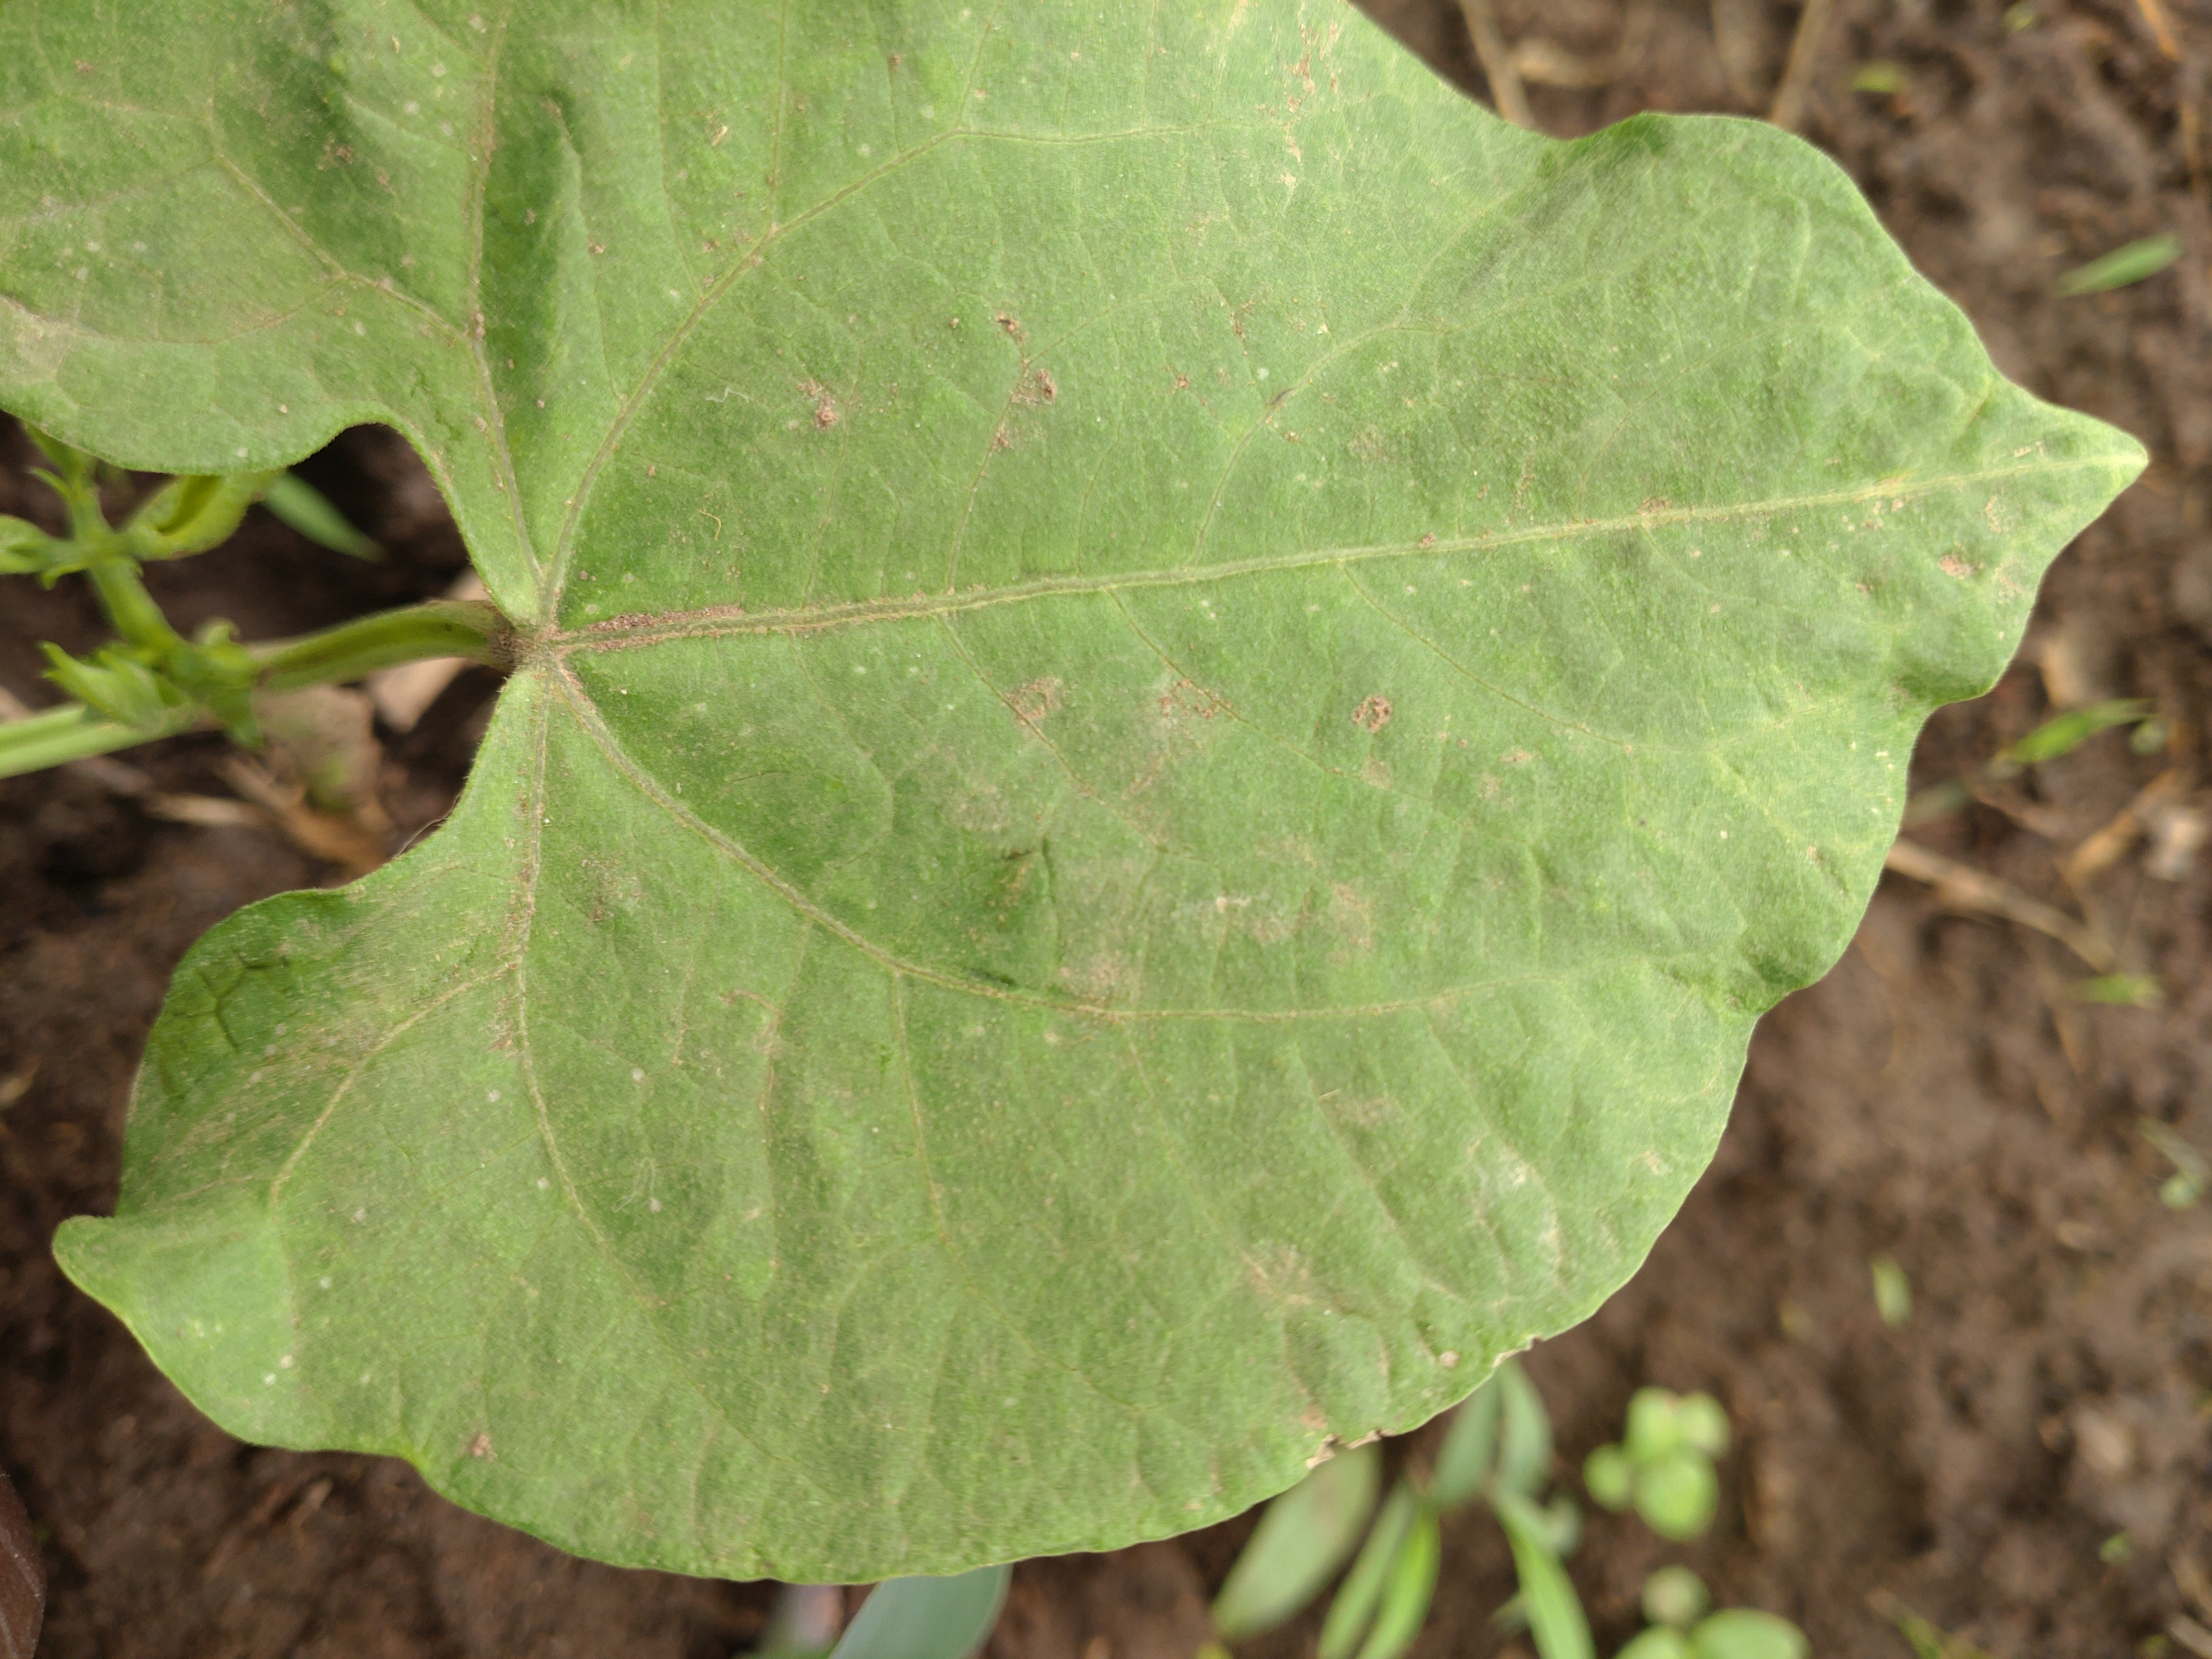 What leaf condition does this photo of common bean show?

healthy
